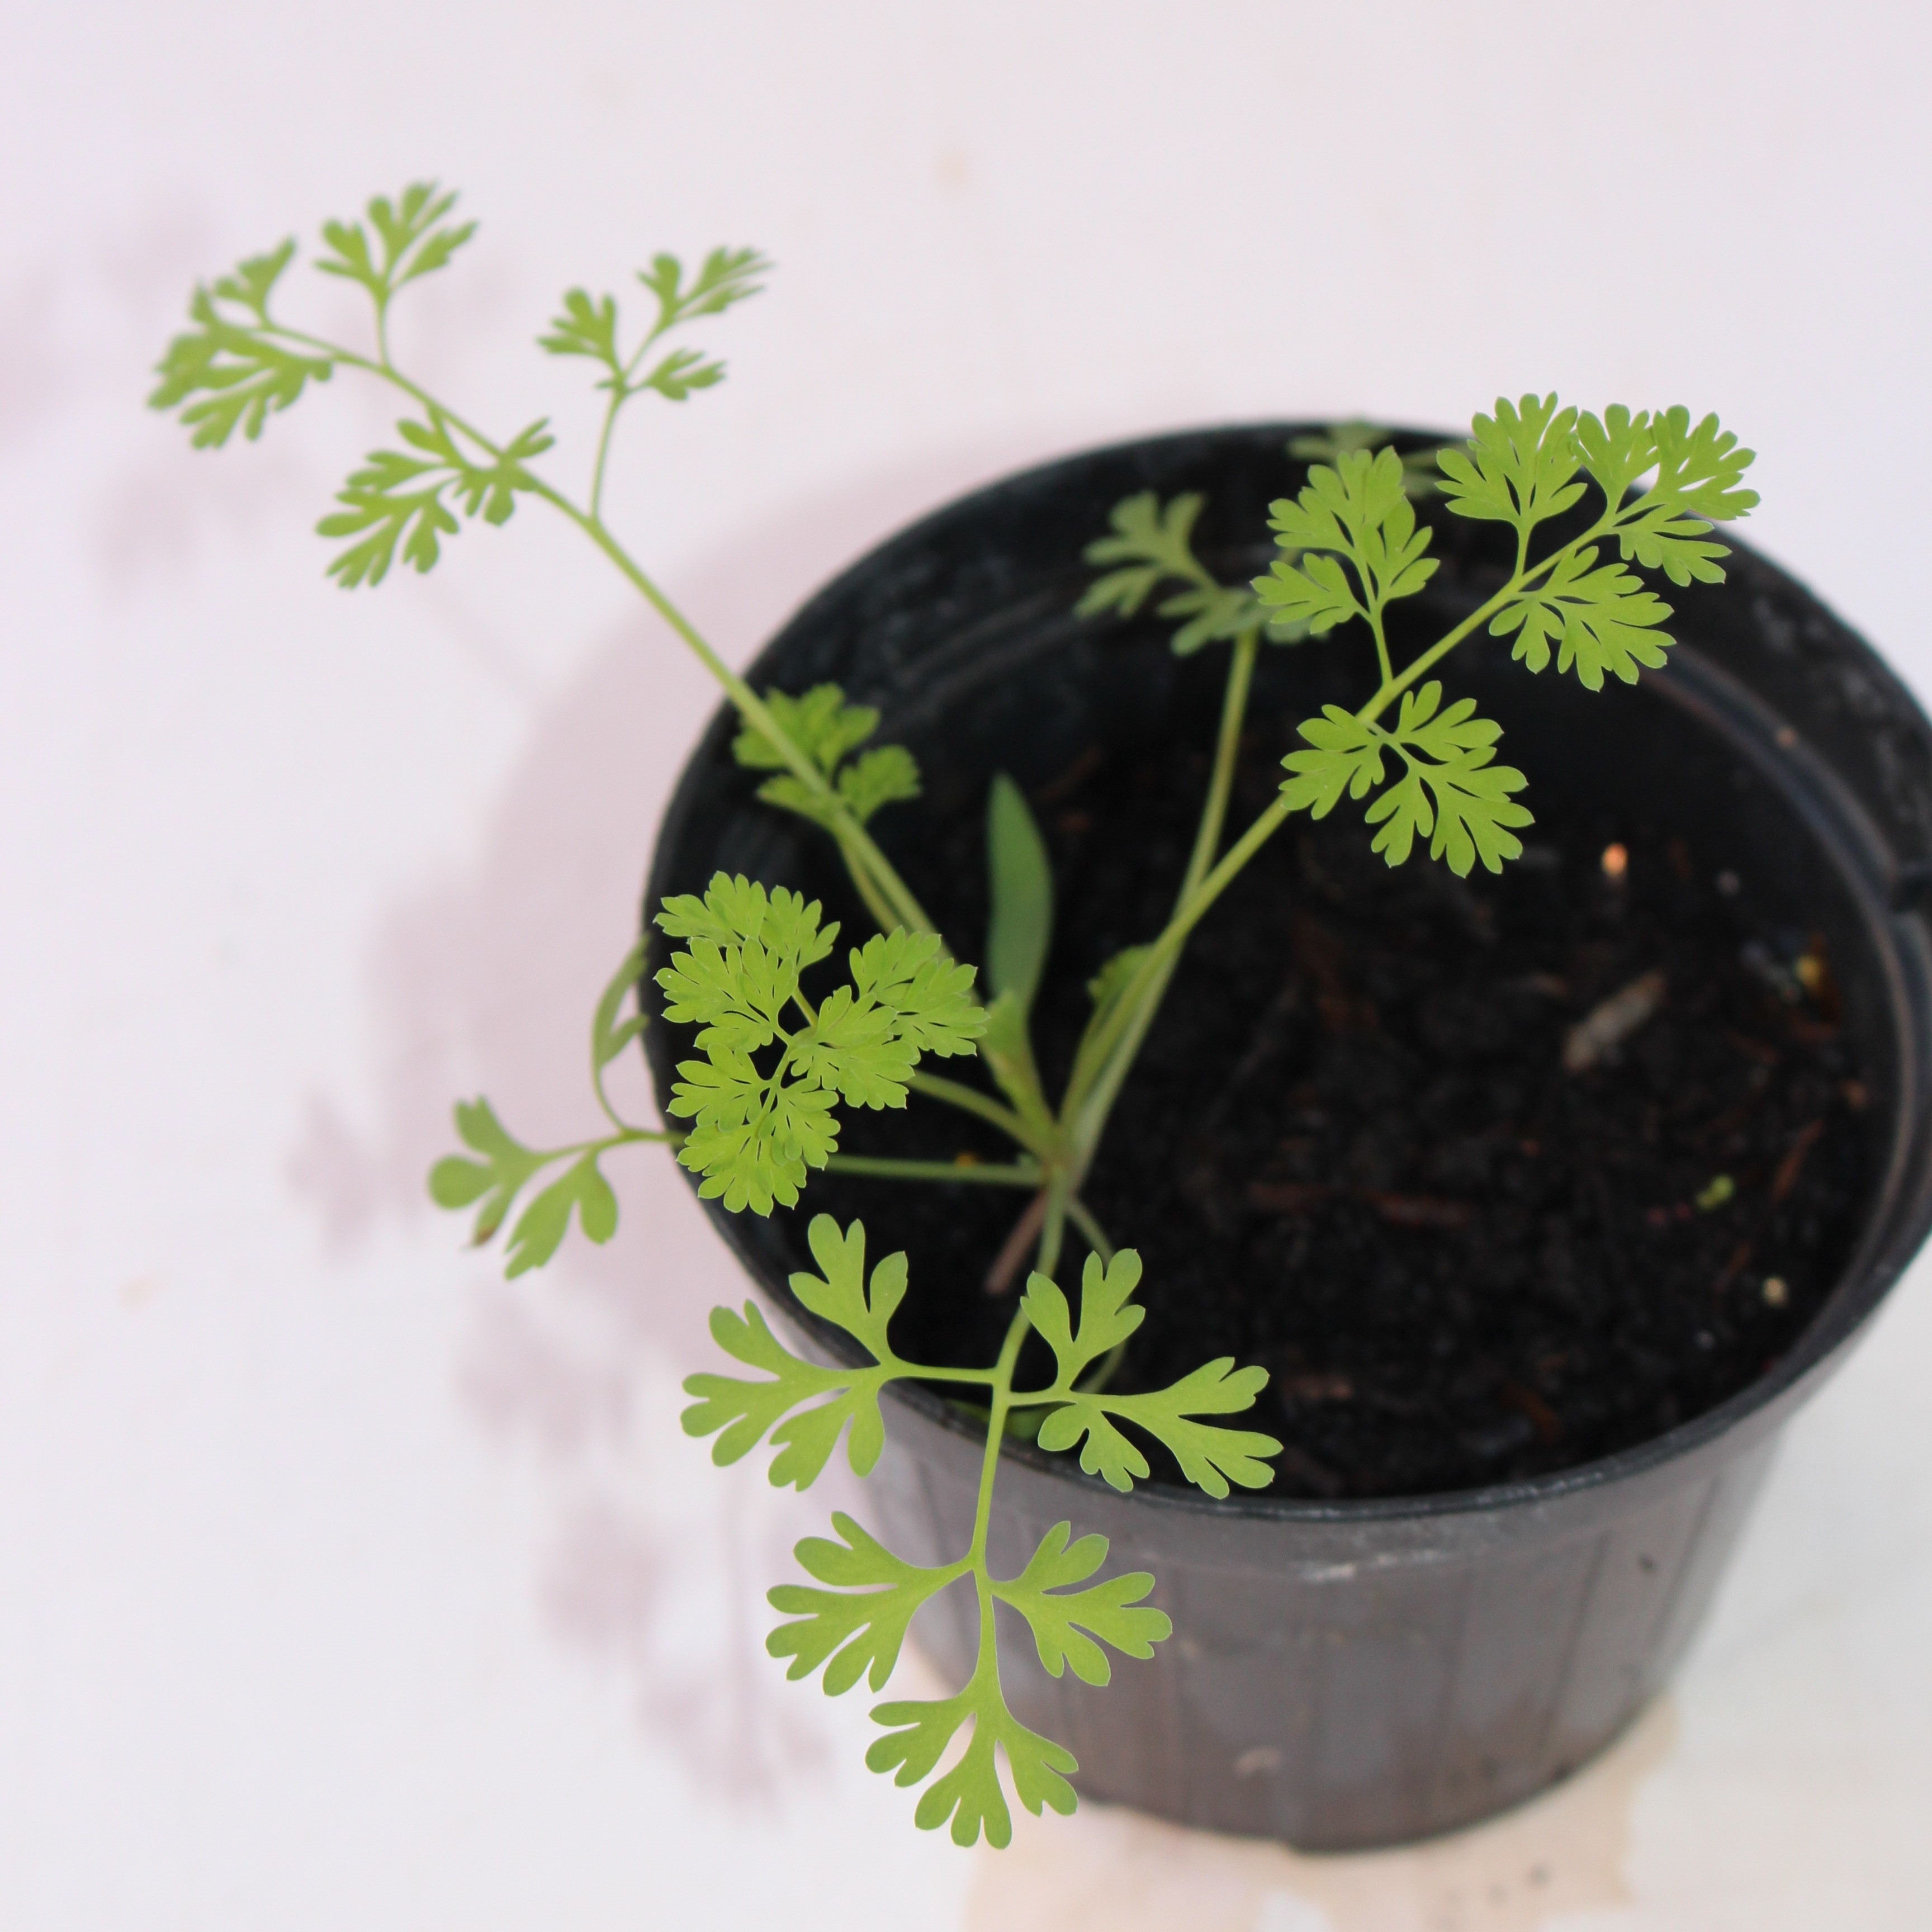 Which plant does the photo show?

Fumaria officinalis
